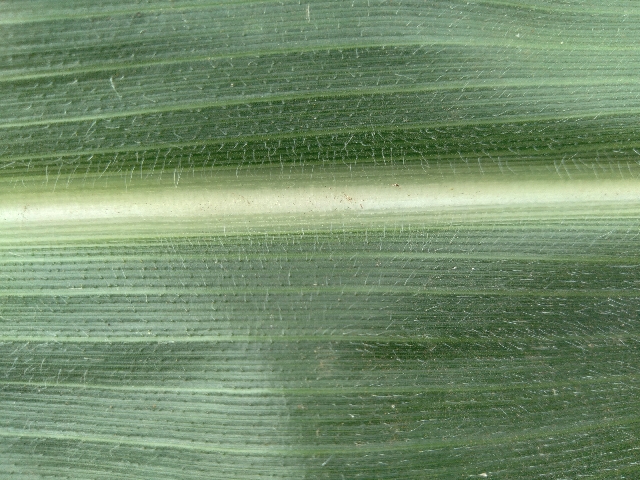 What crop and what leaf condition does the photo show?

maize, healthy
